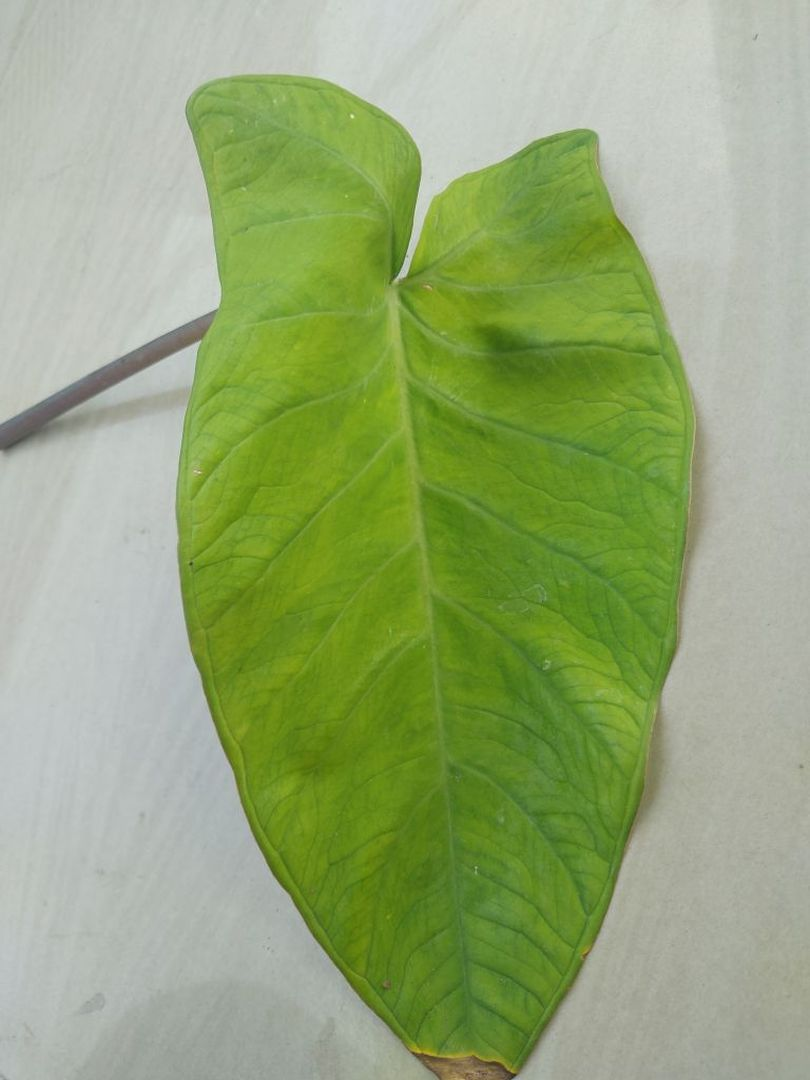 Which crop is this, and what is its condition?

taro, mosaic
